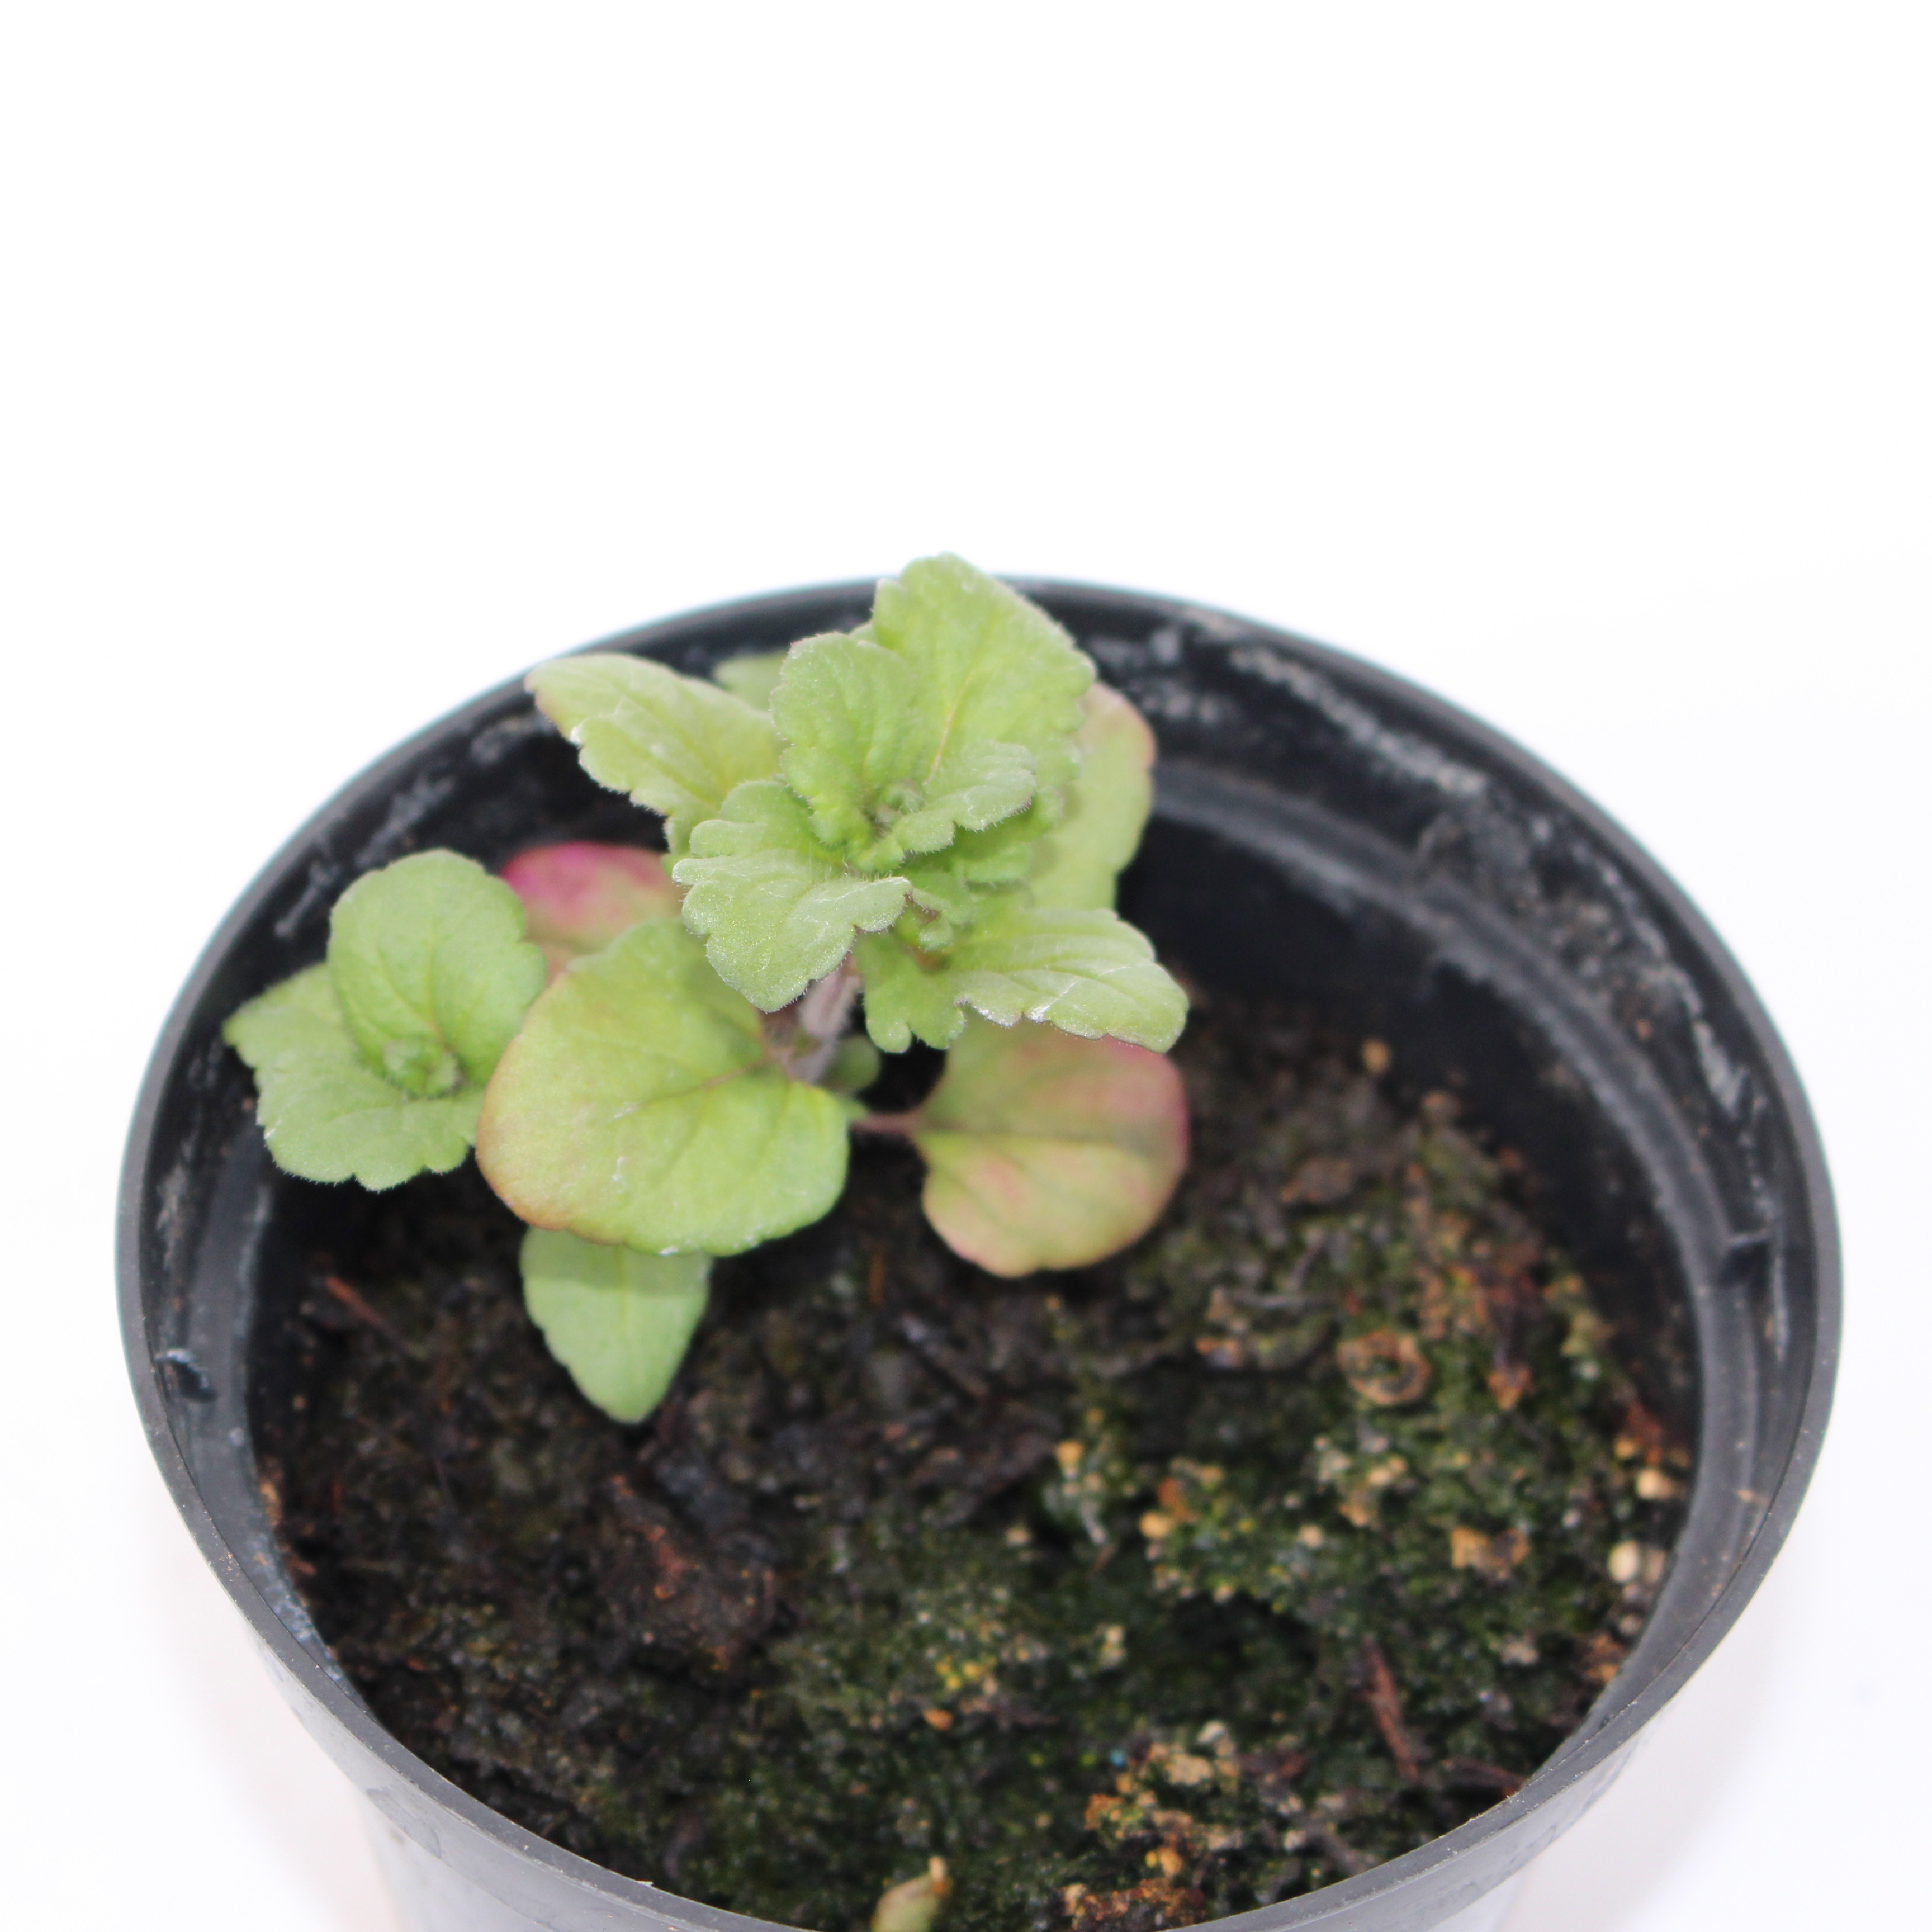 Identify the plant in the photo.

Veronica persica
